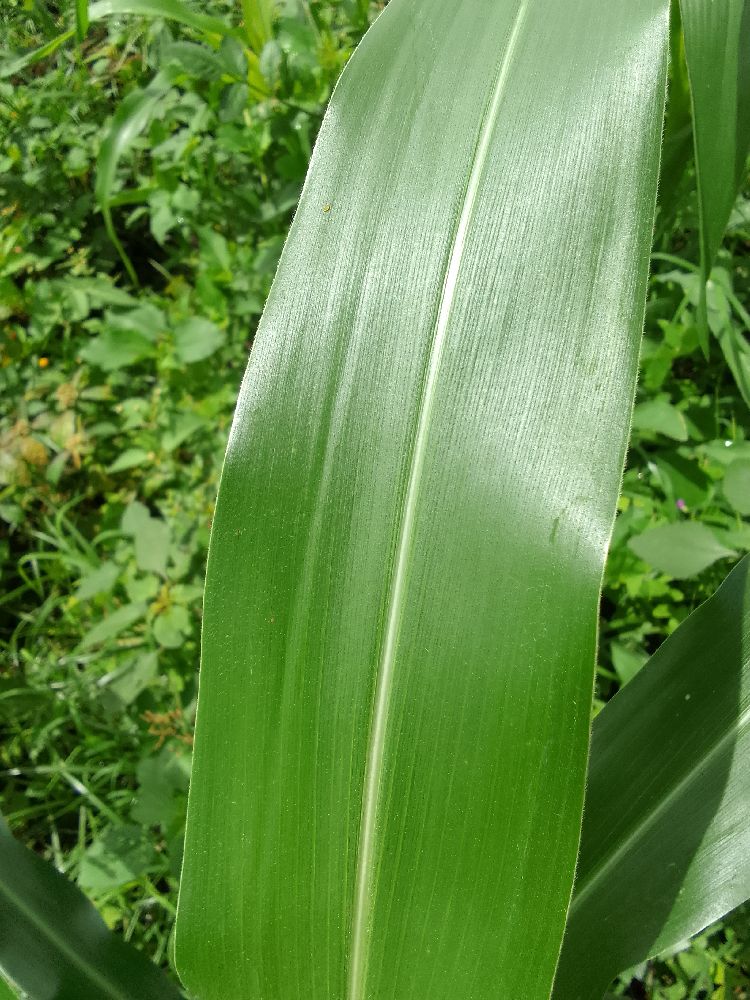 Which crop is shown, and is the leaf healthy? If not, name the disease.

maize, healthy
